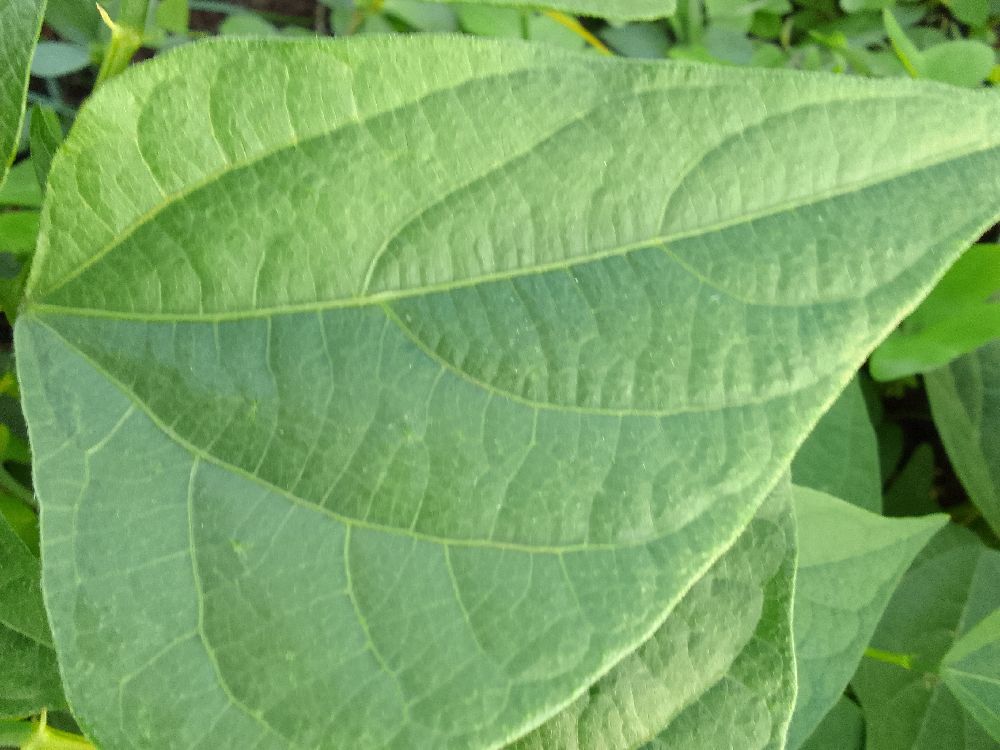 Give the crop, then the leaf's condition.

common bean, healthy
